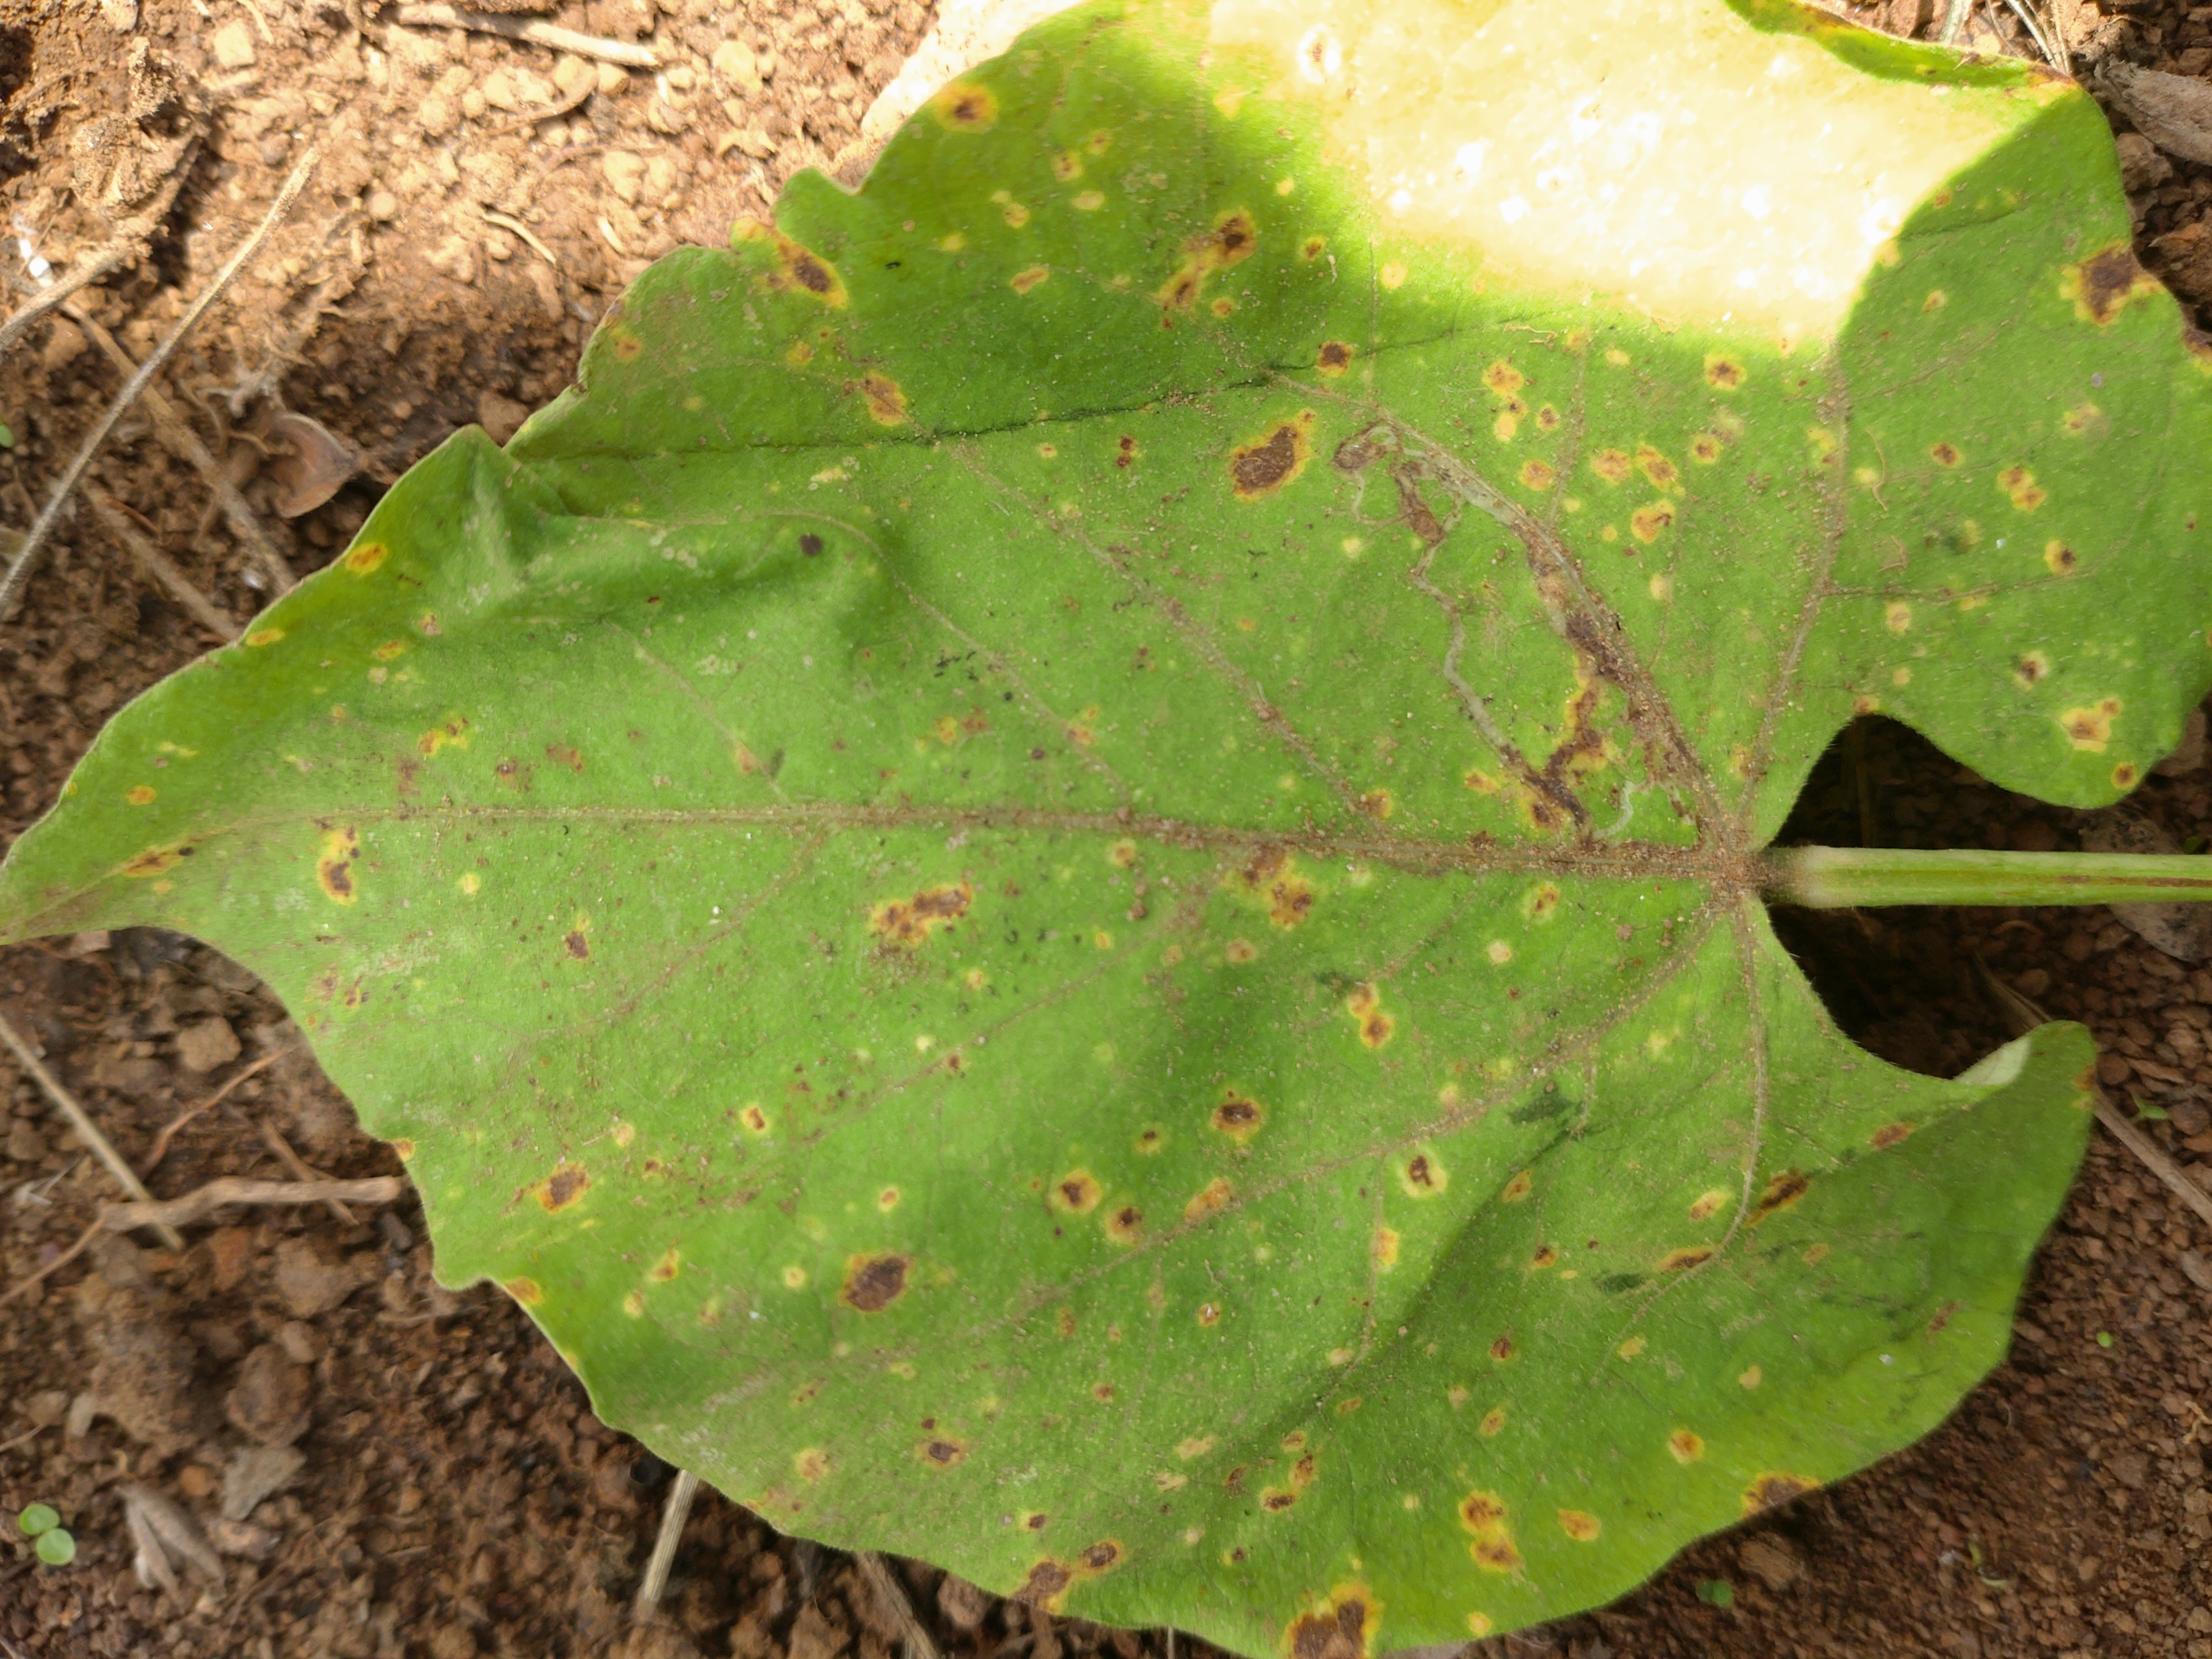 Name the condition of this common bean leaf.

rust
